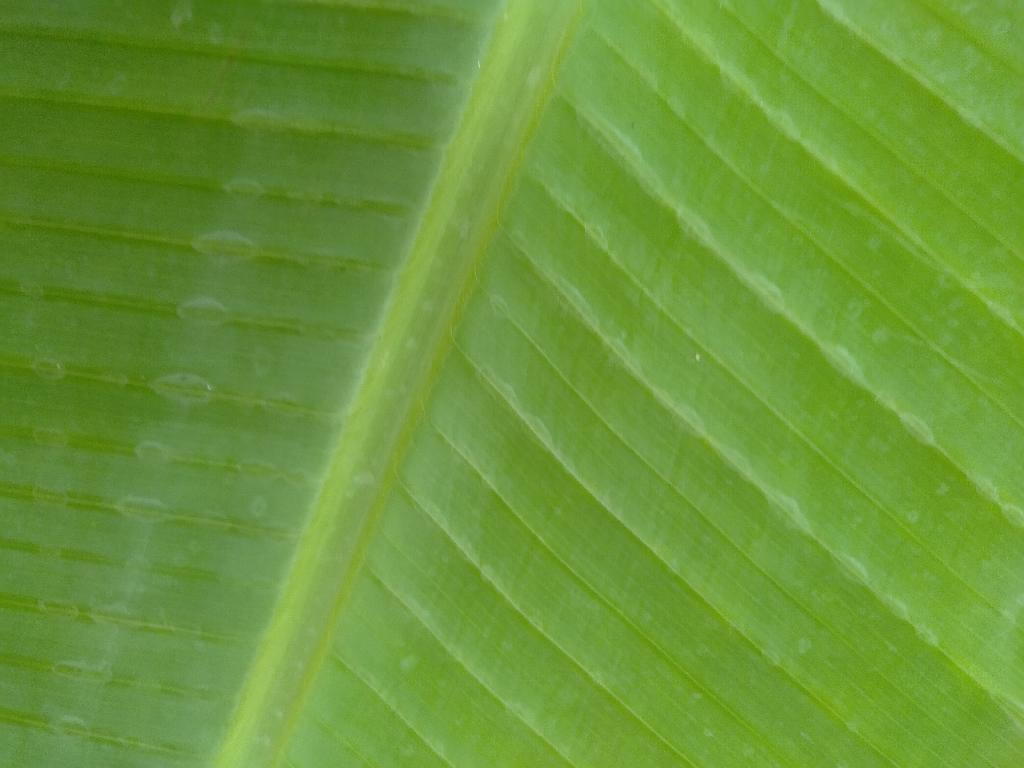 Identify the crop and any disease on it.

banana, healthy
